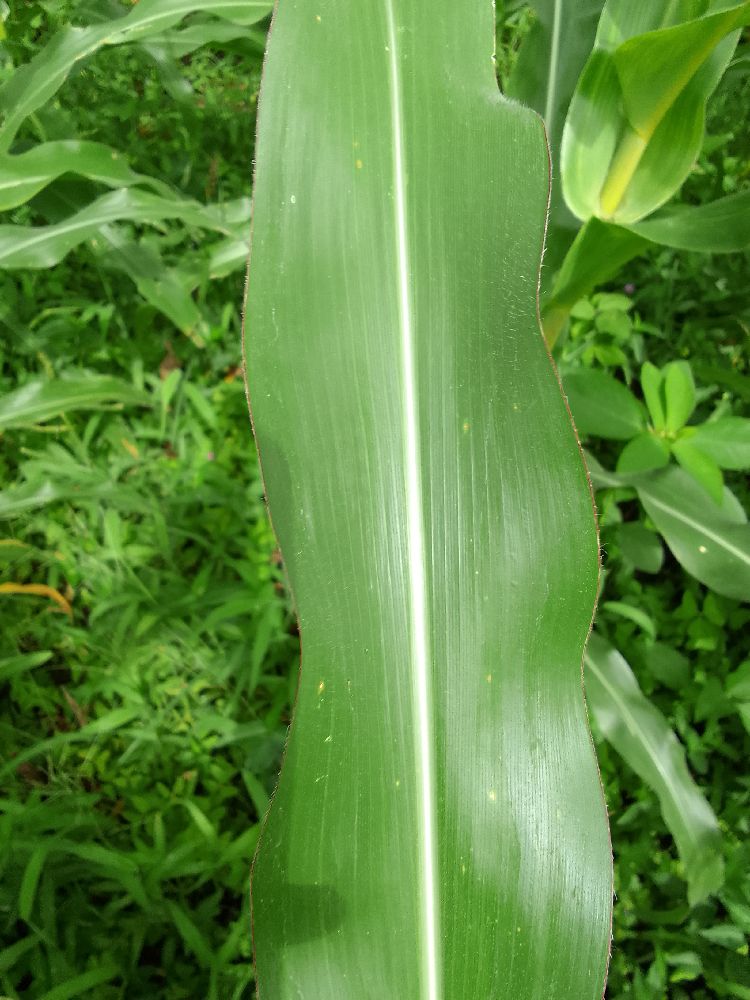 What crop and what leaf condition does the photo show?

maize, healthy
